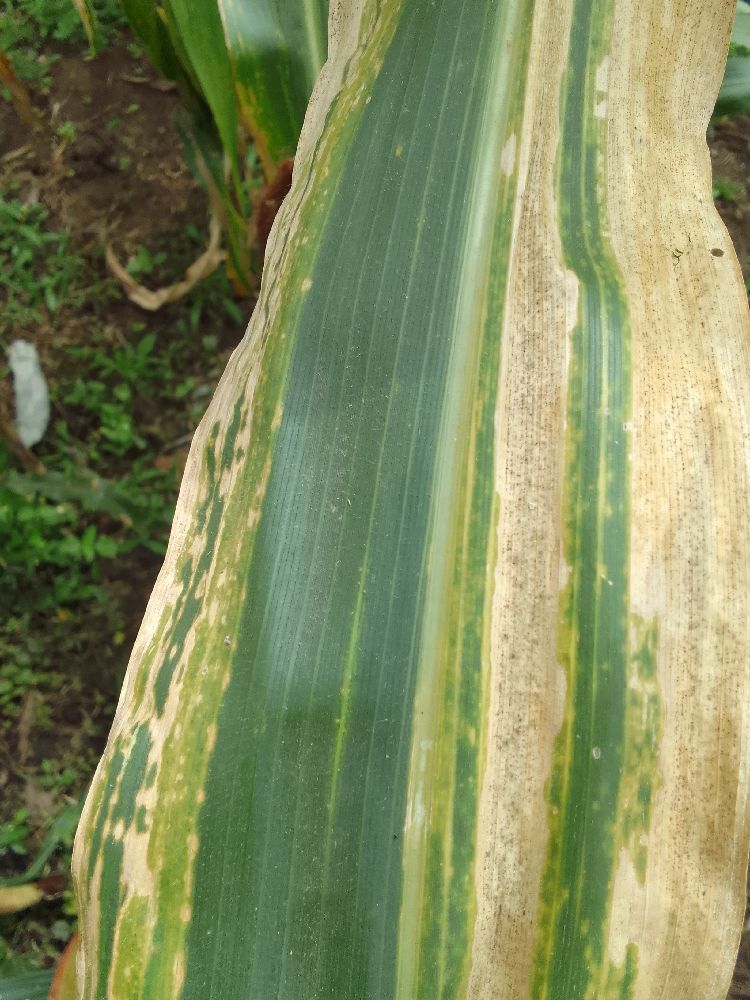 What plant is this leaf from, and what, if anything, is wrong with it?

maize, maize lethal necrosis
